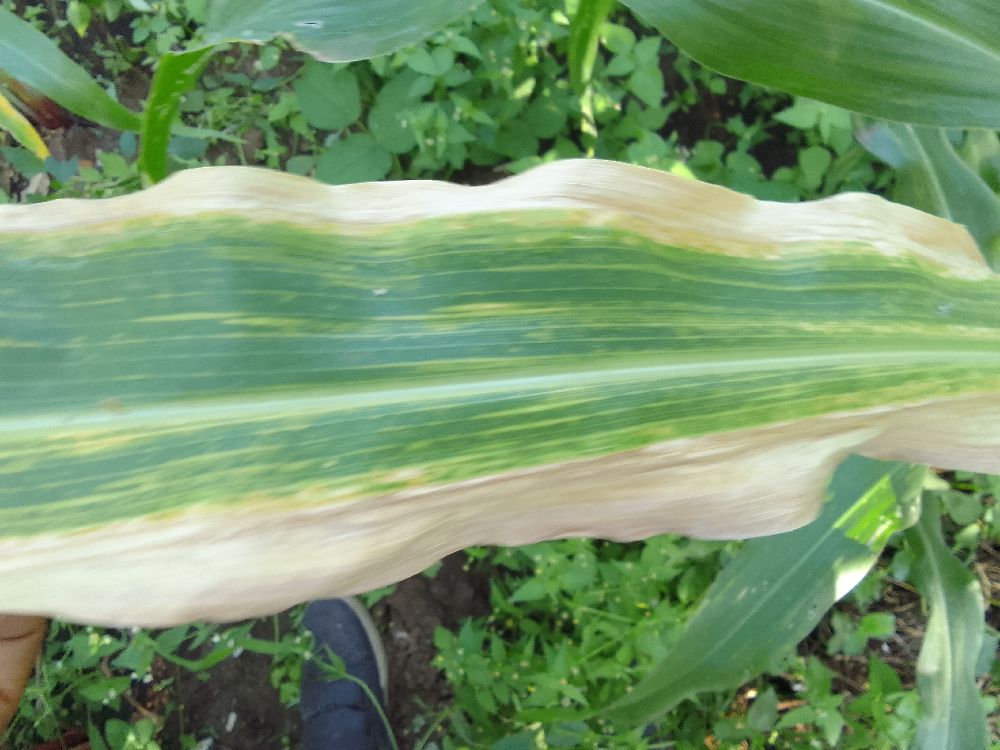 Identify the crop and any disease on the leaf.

maize, maize lethal necrosis
